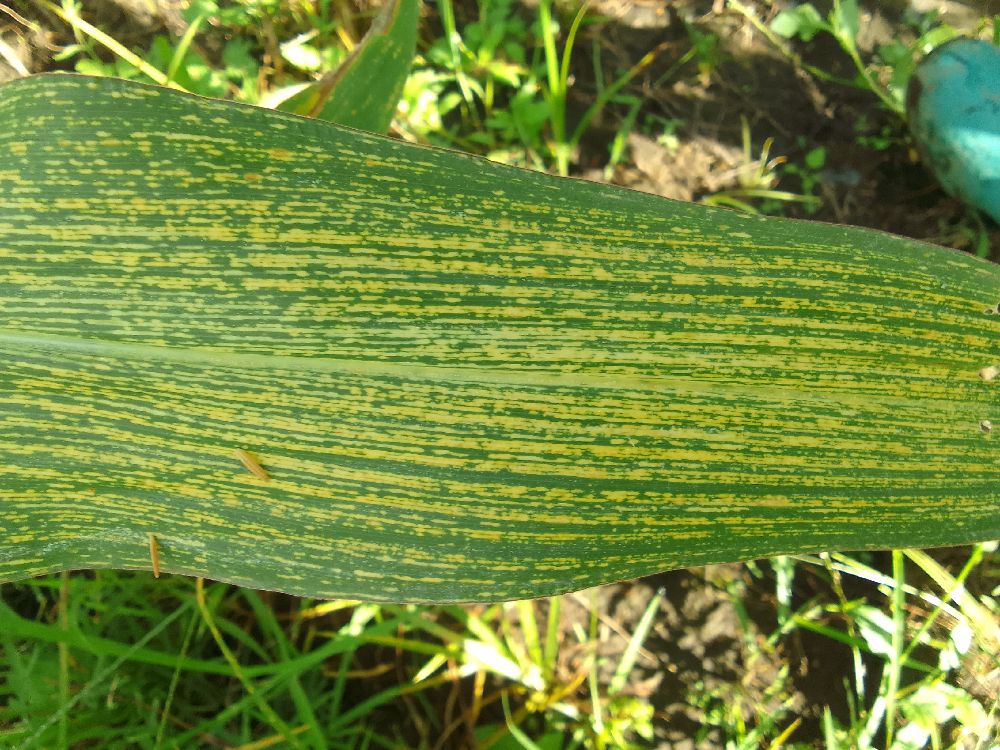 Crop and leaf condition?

maize, maize streak virus
